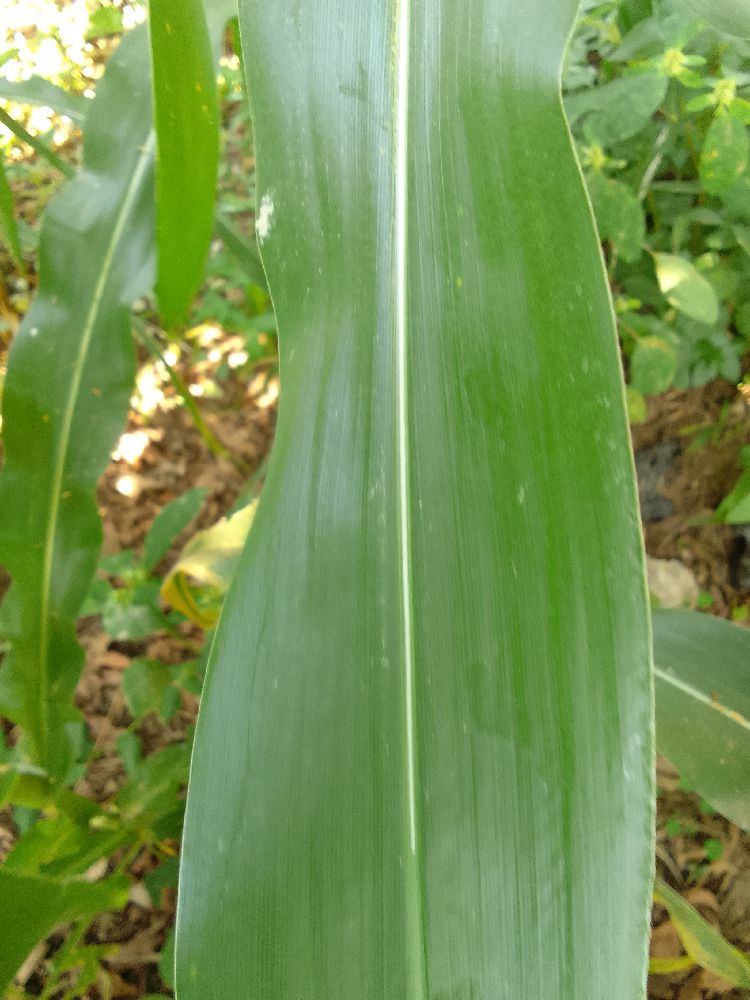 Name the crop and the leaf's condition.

maize, healthy
